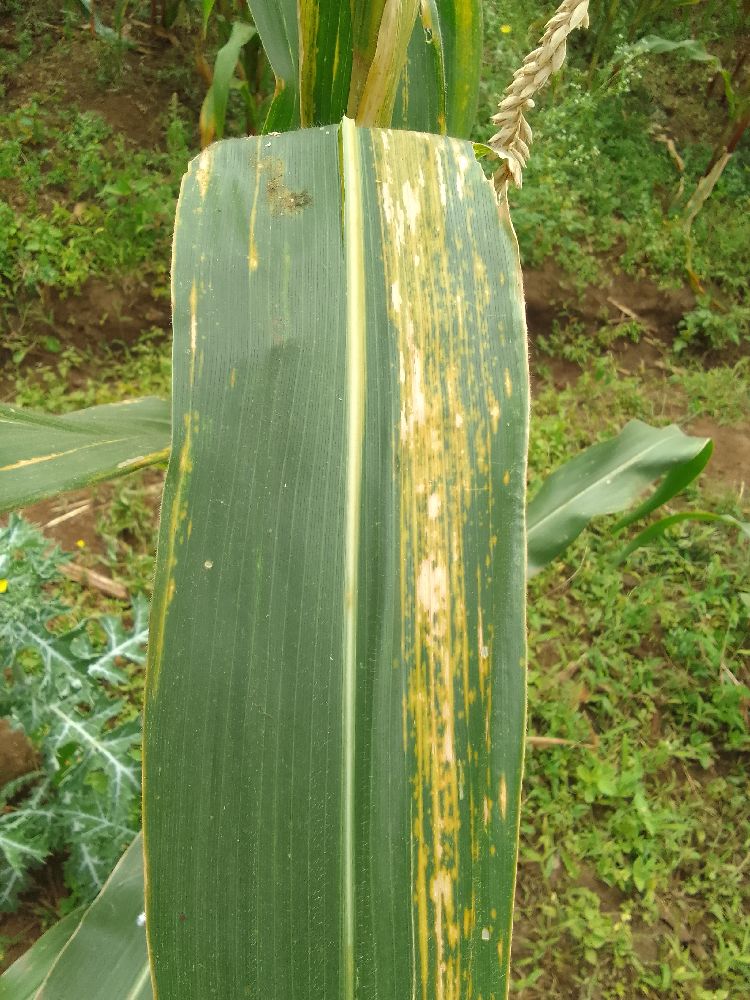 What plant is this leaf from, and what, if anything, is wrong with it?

maize, maize lethal necrosis
